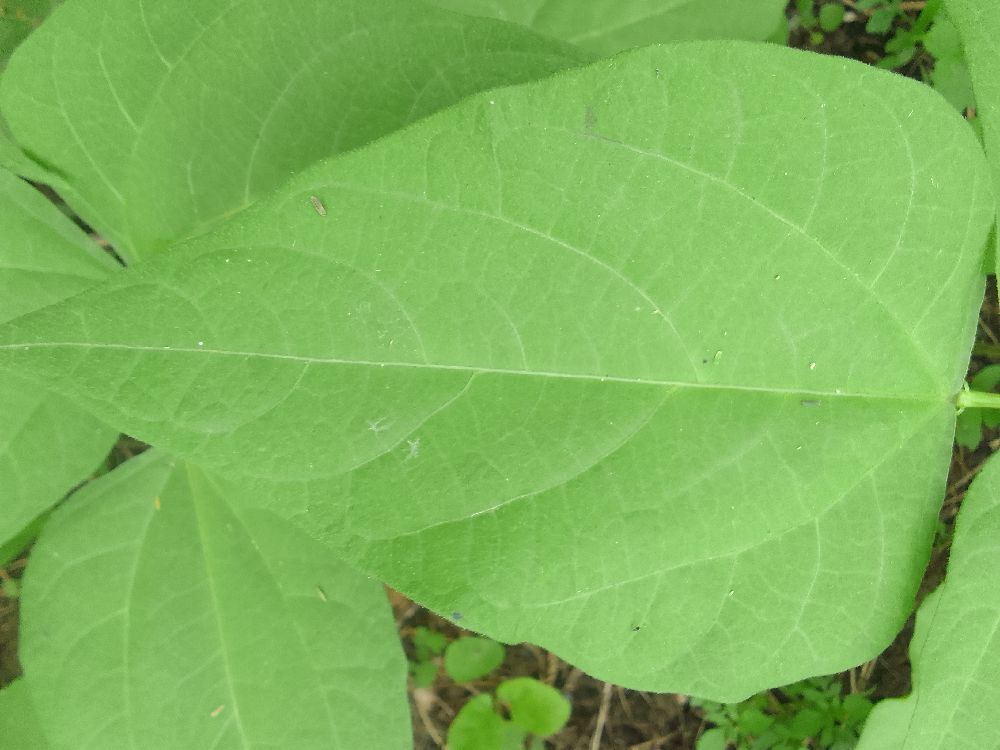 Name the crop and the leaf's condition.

common bean, healthy
